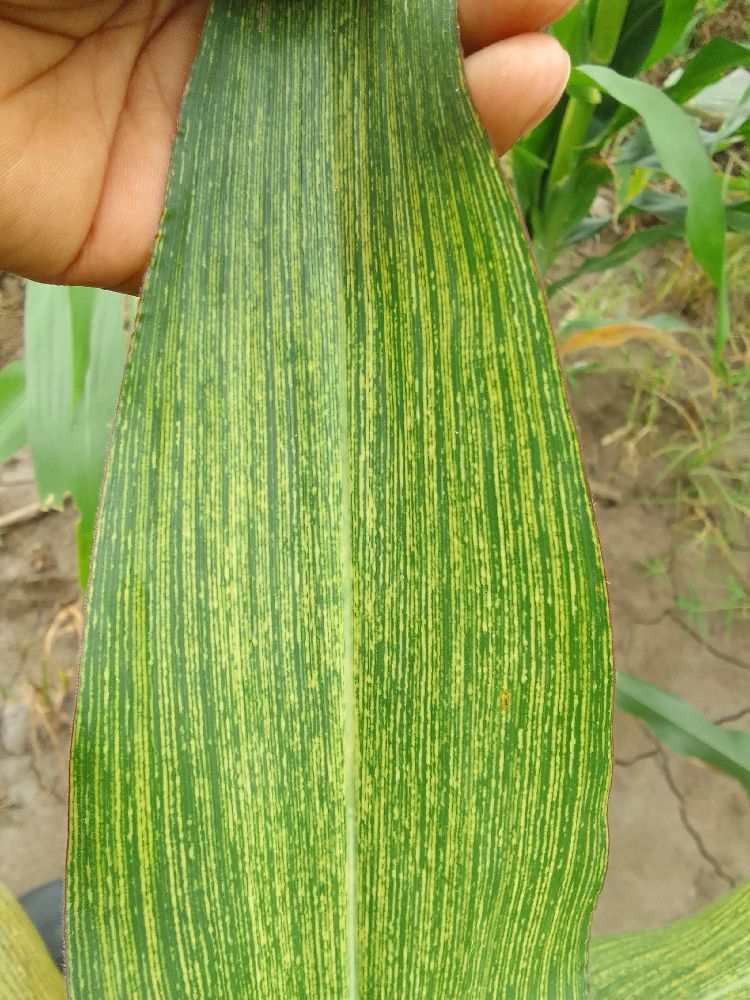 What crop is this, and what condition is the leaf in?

maize, maize streak virus
